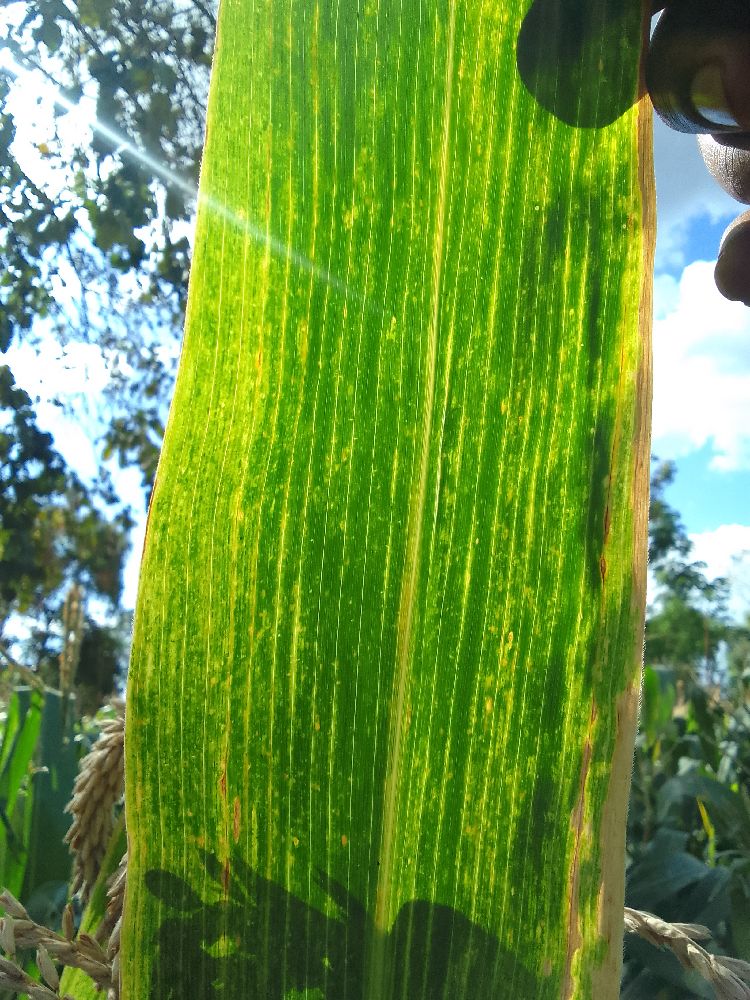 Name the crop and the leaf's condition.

maize, maize lethal necrosis
